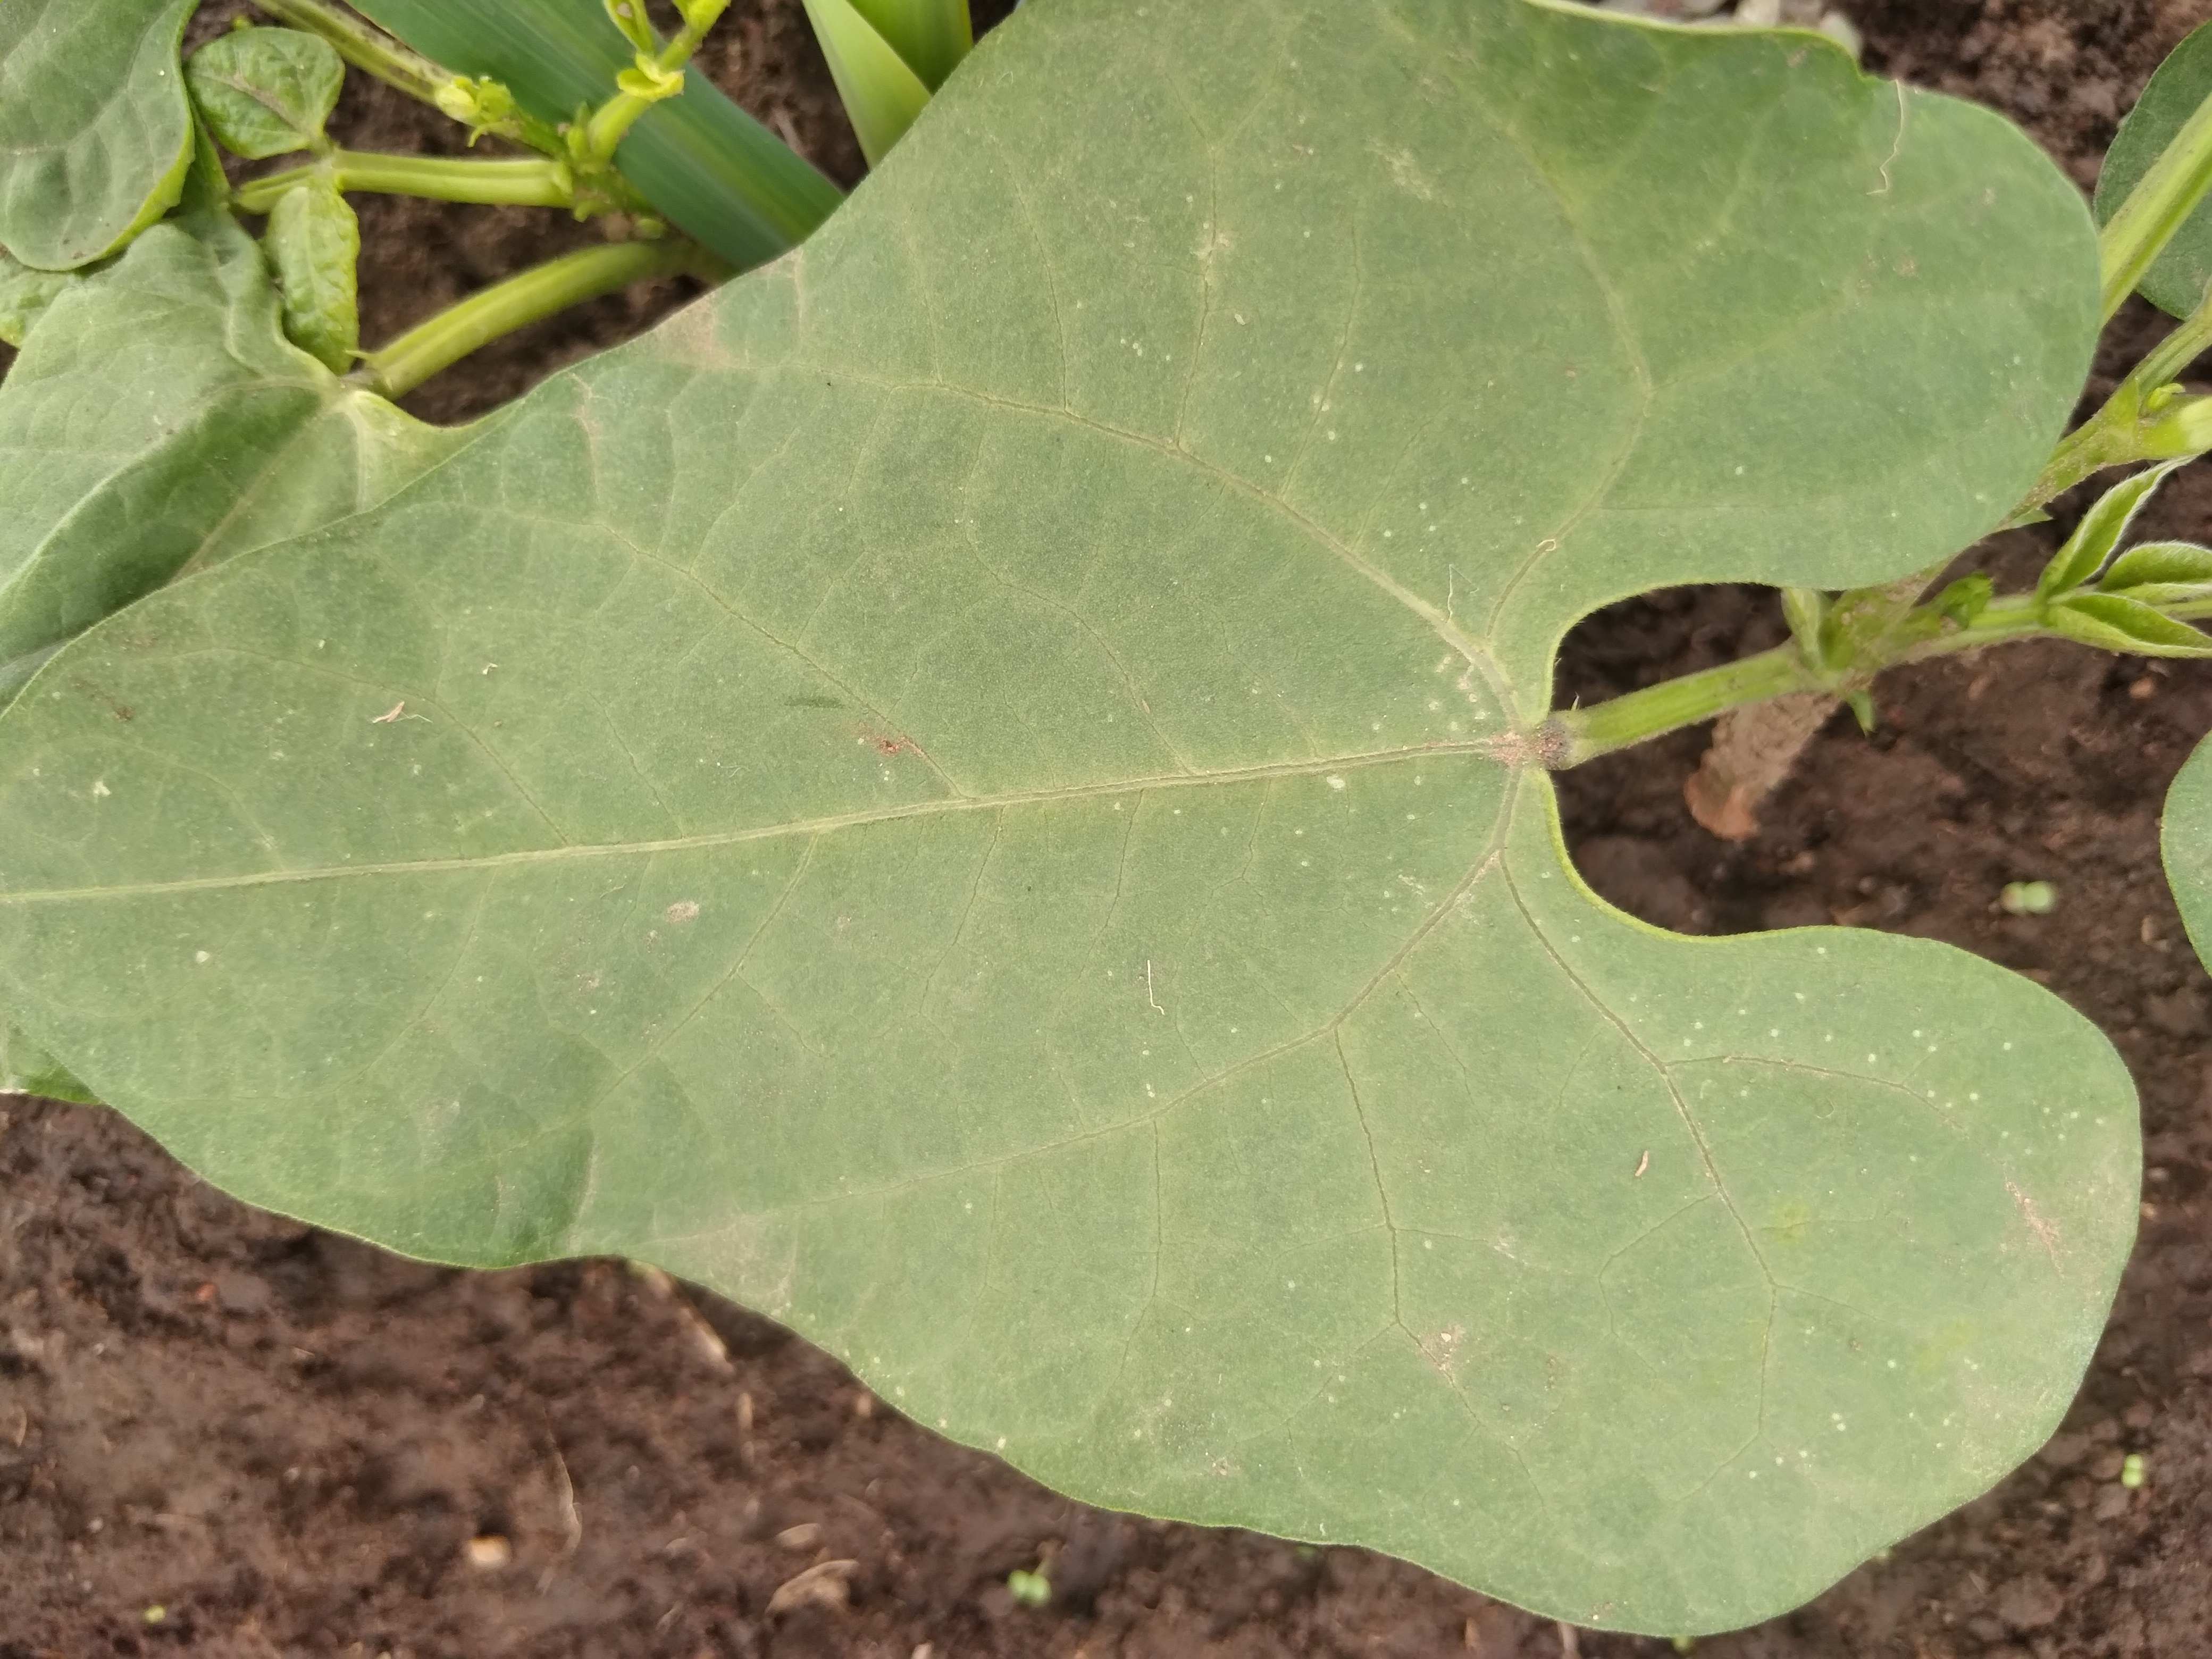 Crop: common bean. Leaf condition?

healthy
